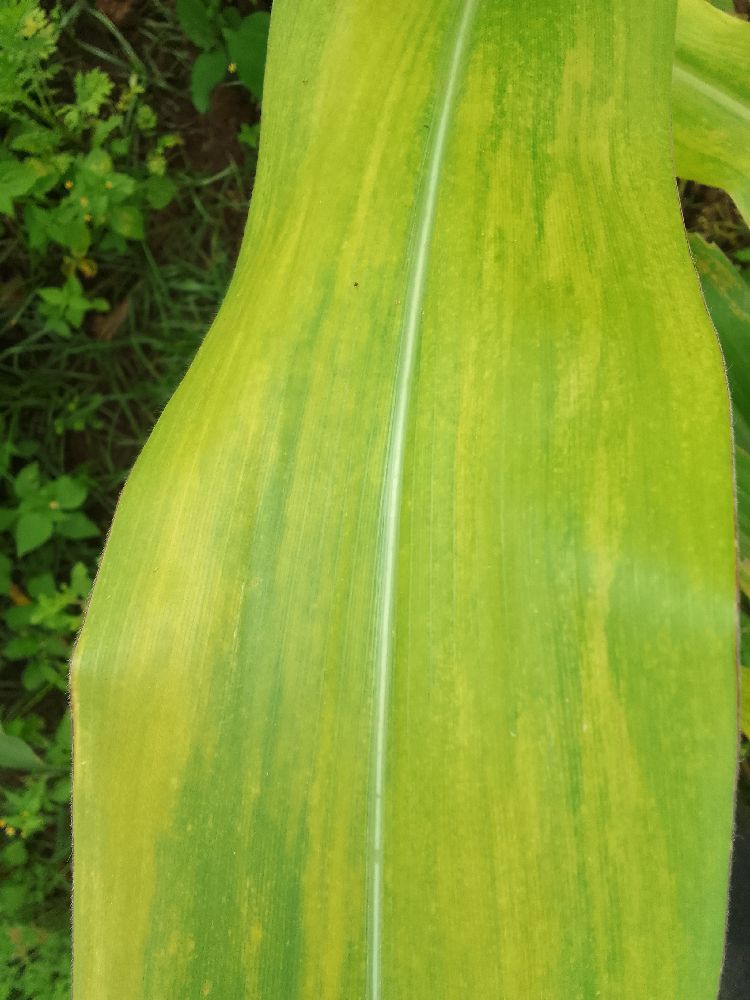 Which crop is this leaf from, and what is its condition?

maize, maize lethal necrosis
